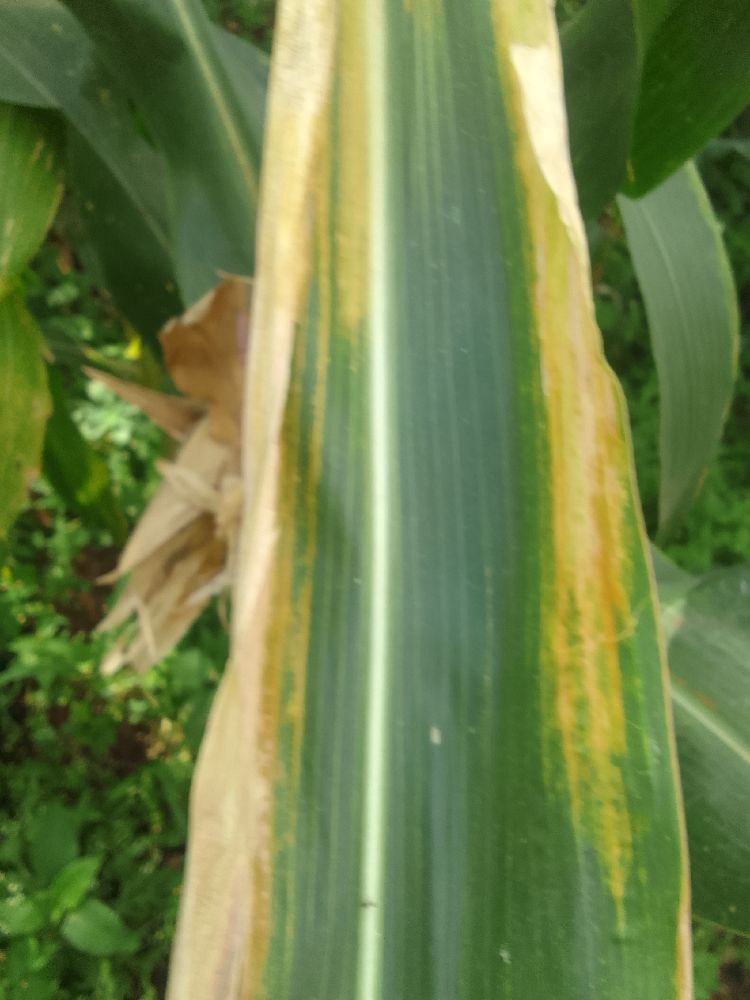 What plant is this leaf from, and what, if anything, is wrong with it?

maize, maize lethal necrosis
